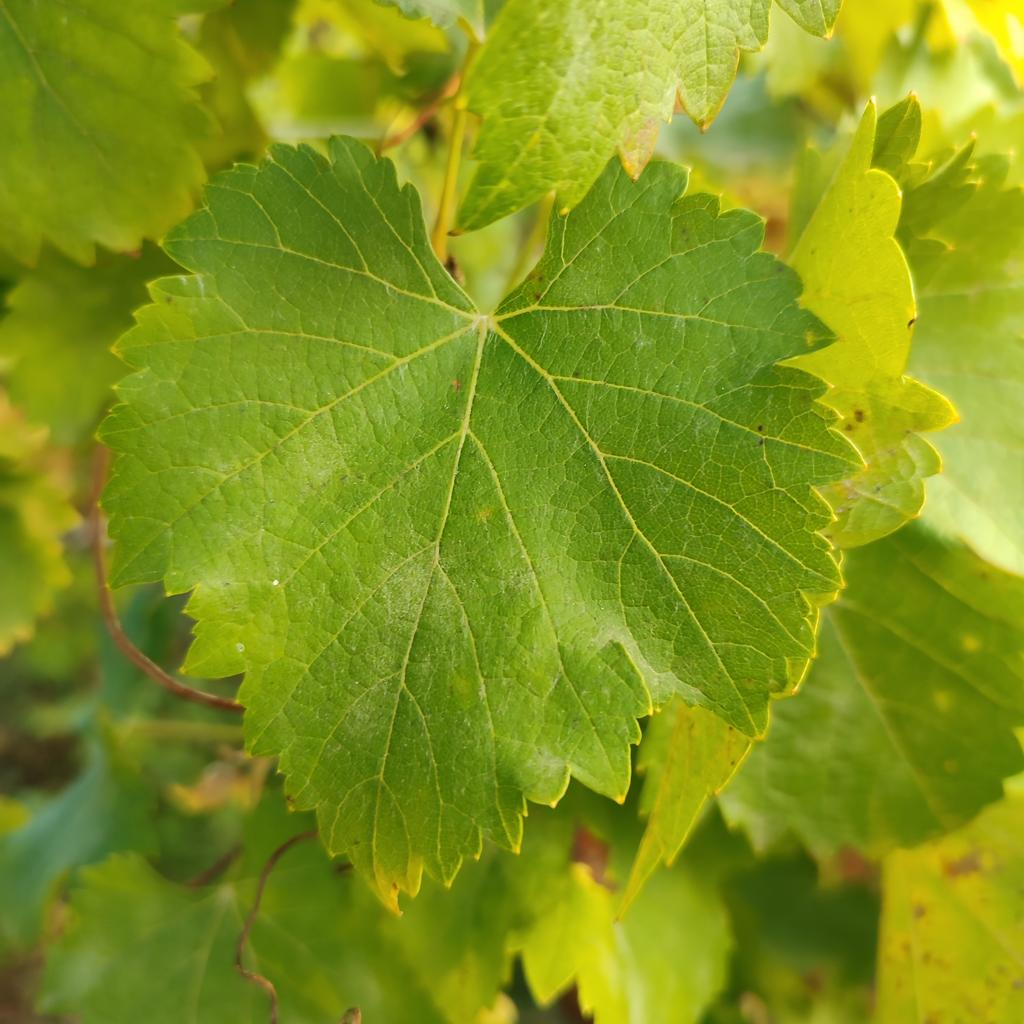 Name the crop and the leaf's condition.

grapevine, powdery mildew
